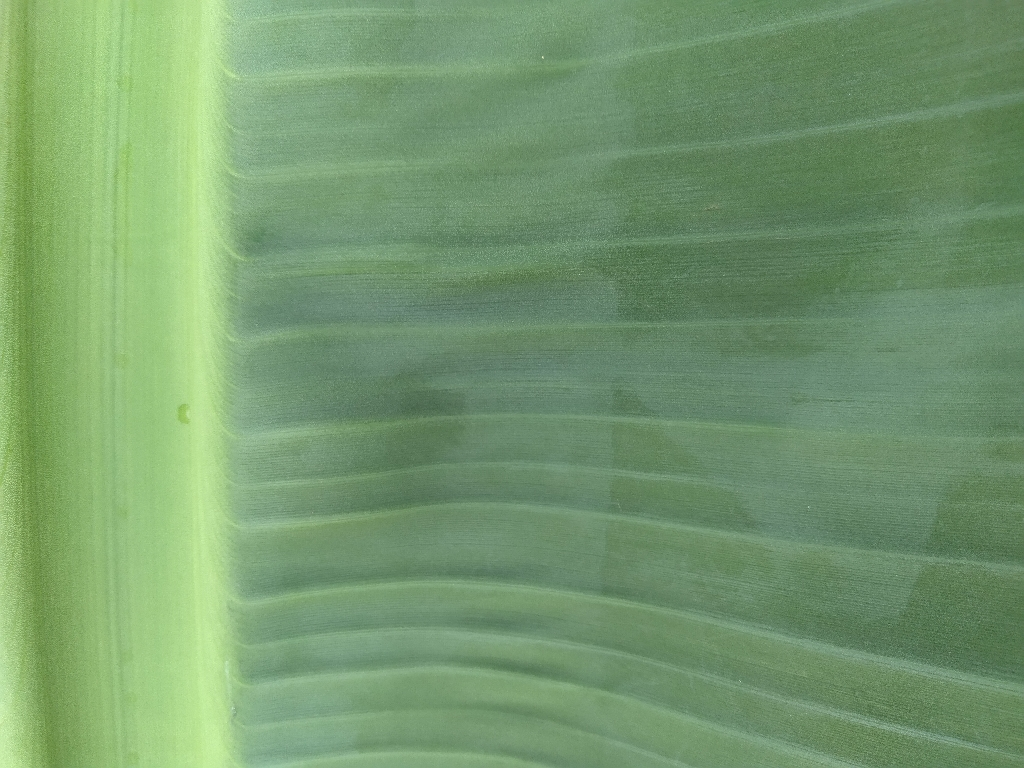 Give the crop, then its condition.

banana, healthy
